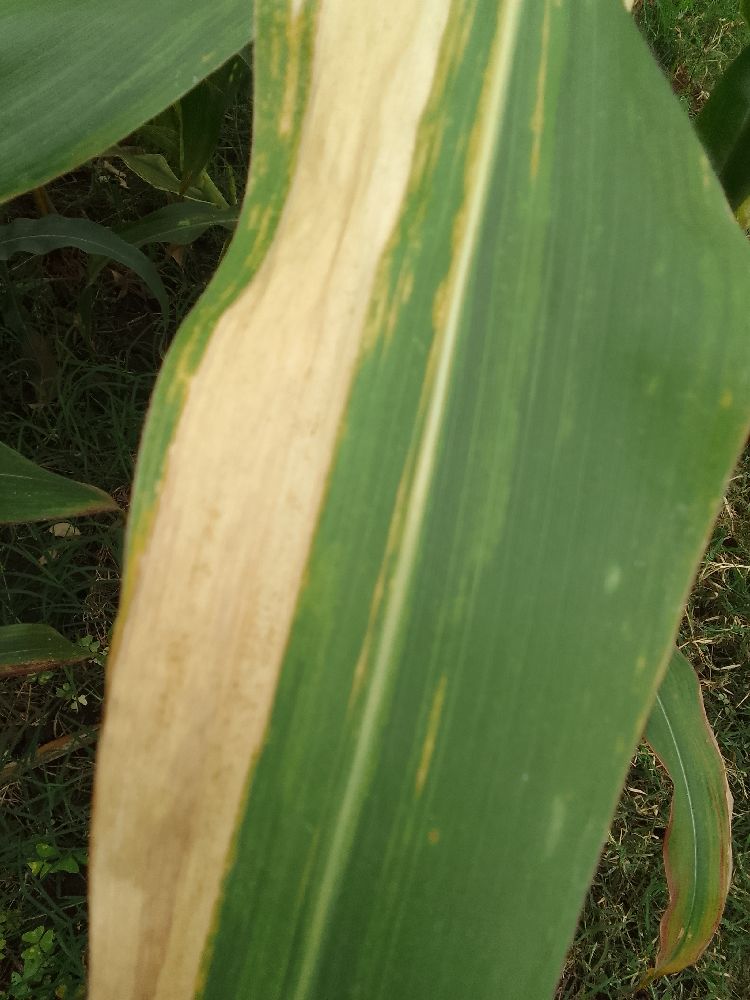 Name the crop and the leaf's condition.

maize, maize lethal necrosis
